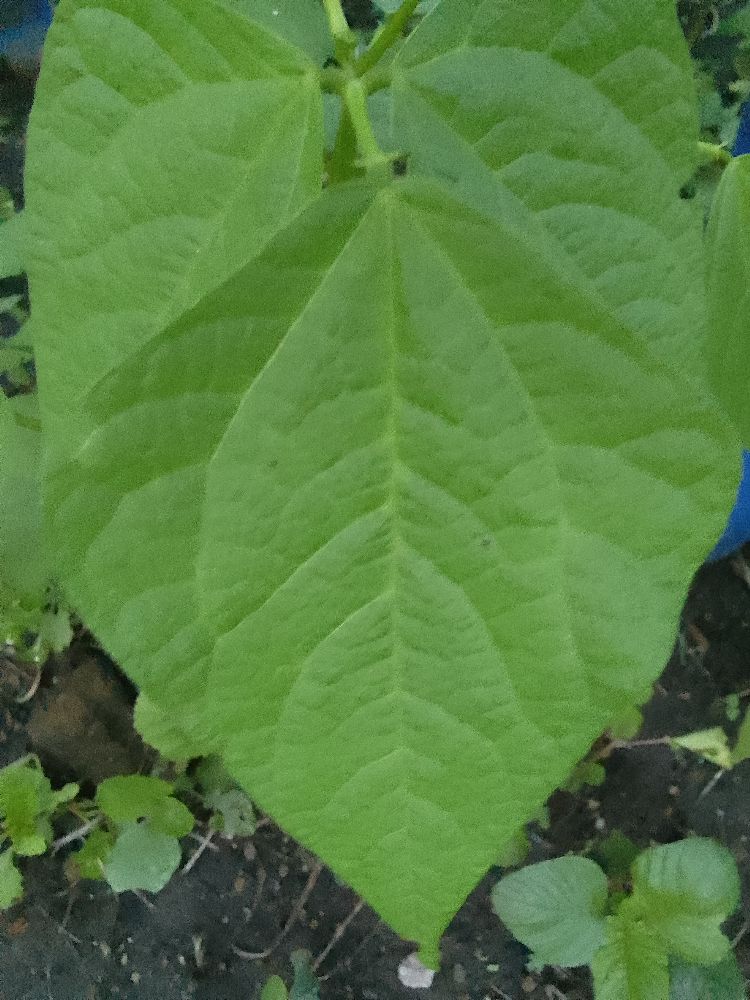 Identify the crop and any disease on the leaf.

common bean, healthy
